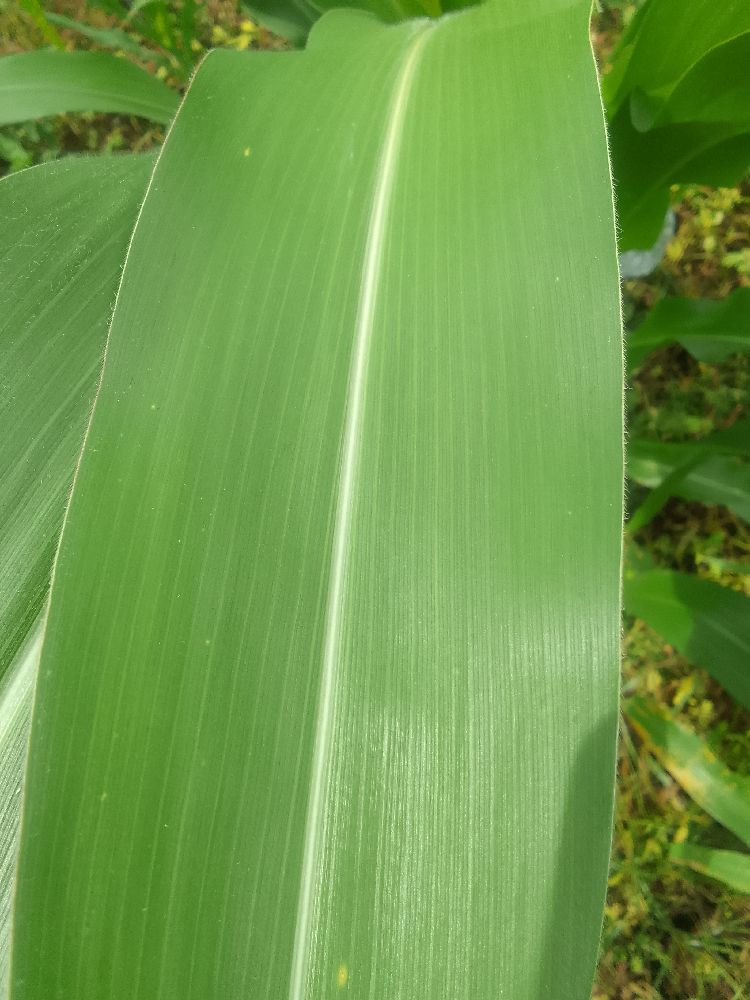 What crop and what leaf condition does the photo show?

maize, healthy
